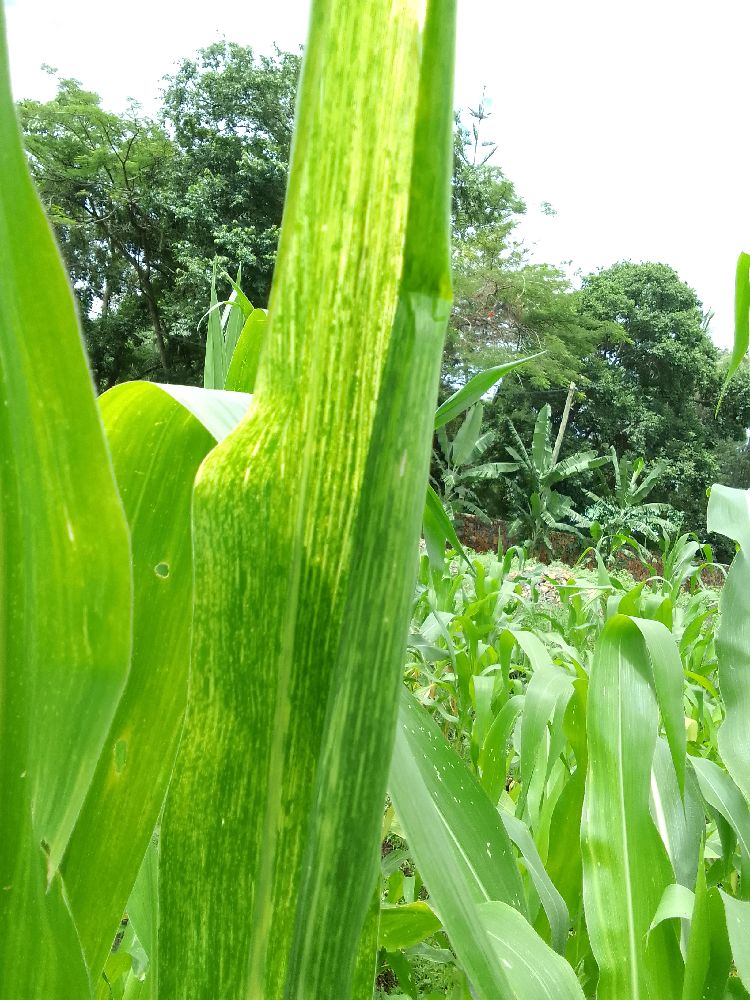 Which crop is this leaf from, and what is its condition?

maize, maize lethal necrosis
